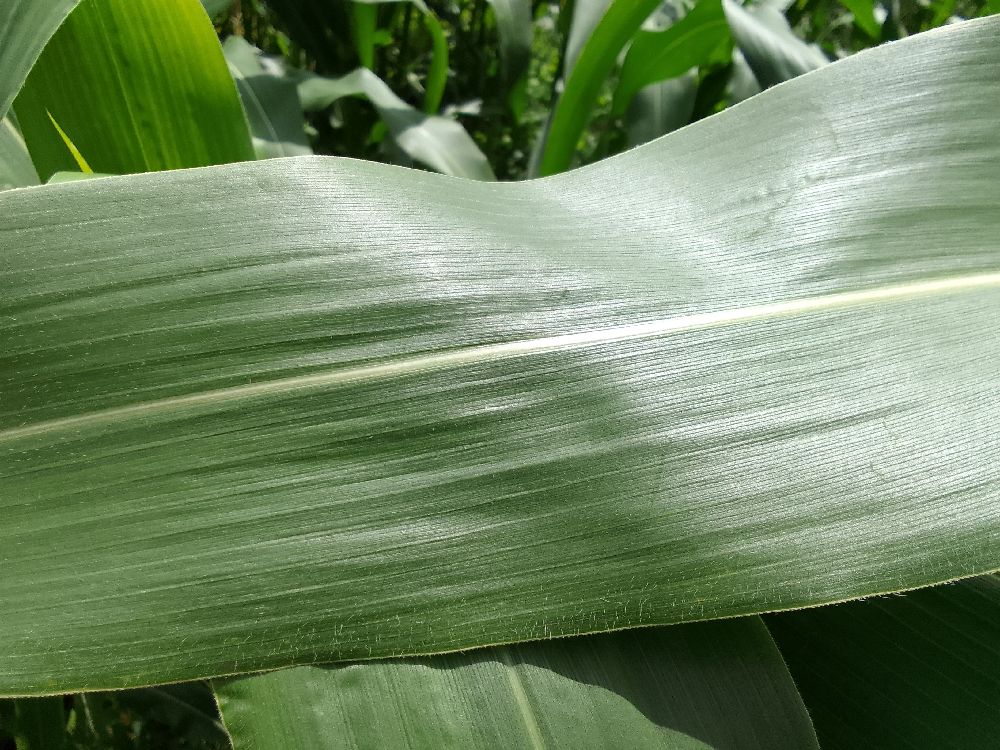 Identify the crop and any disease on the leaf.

maize, healthy
